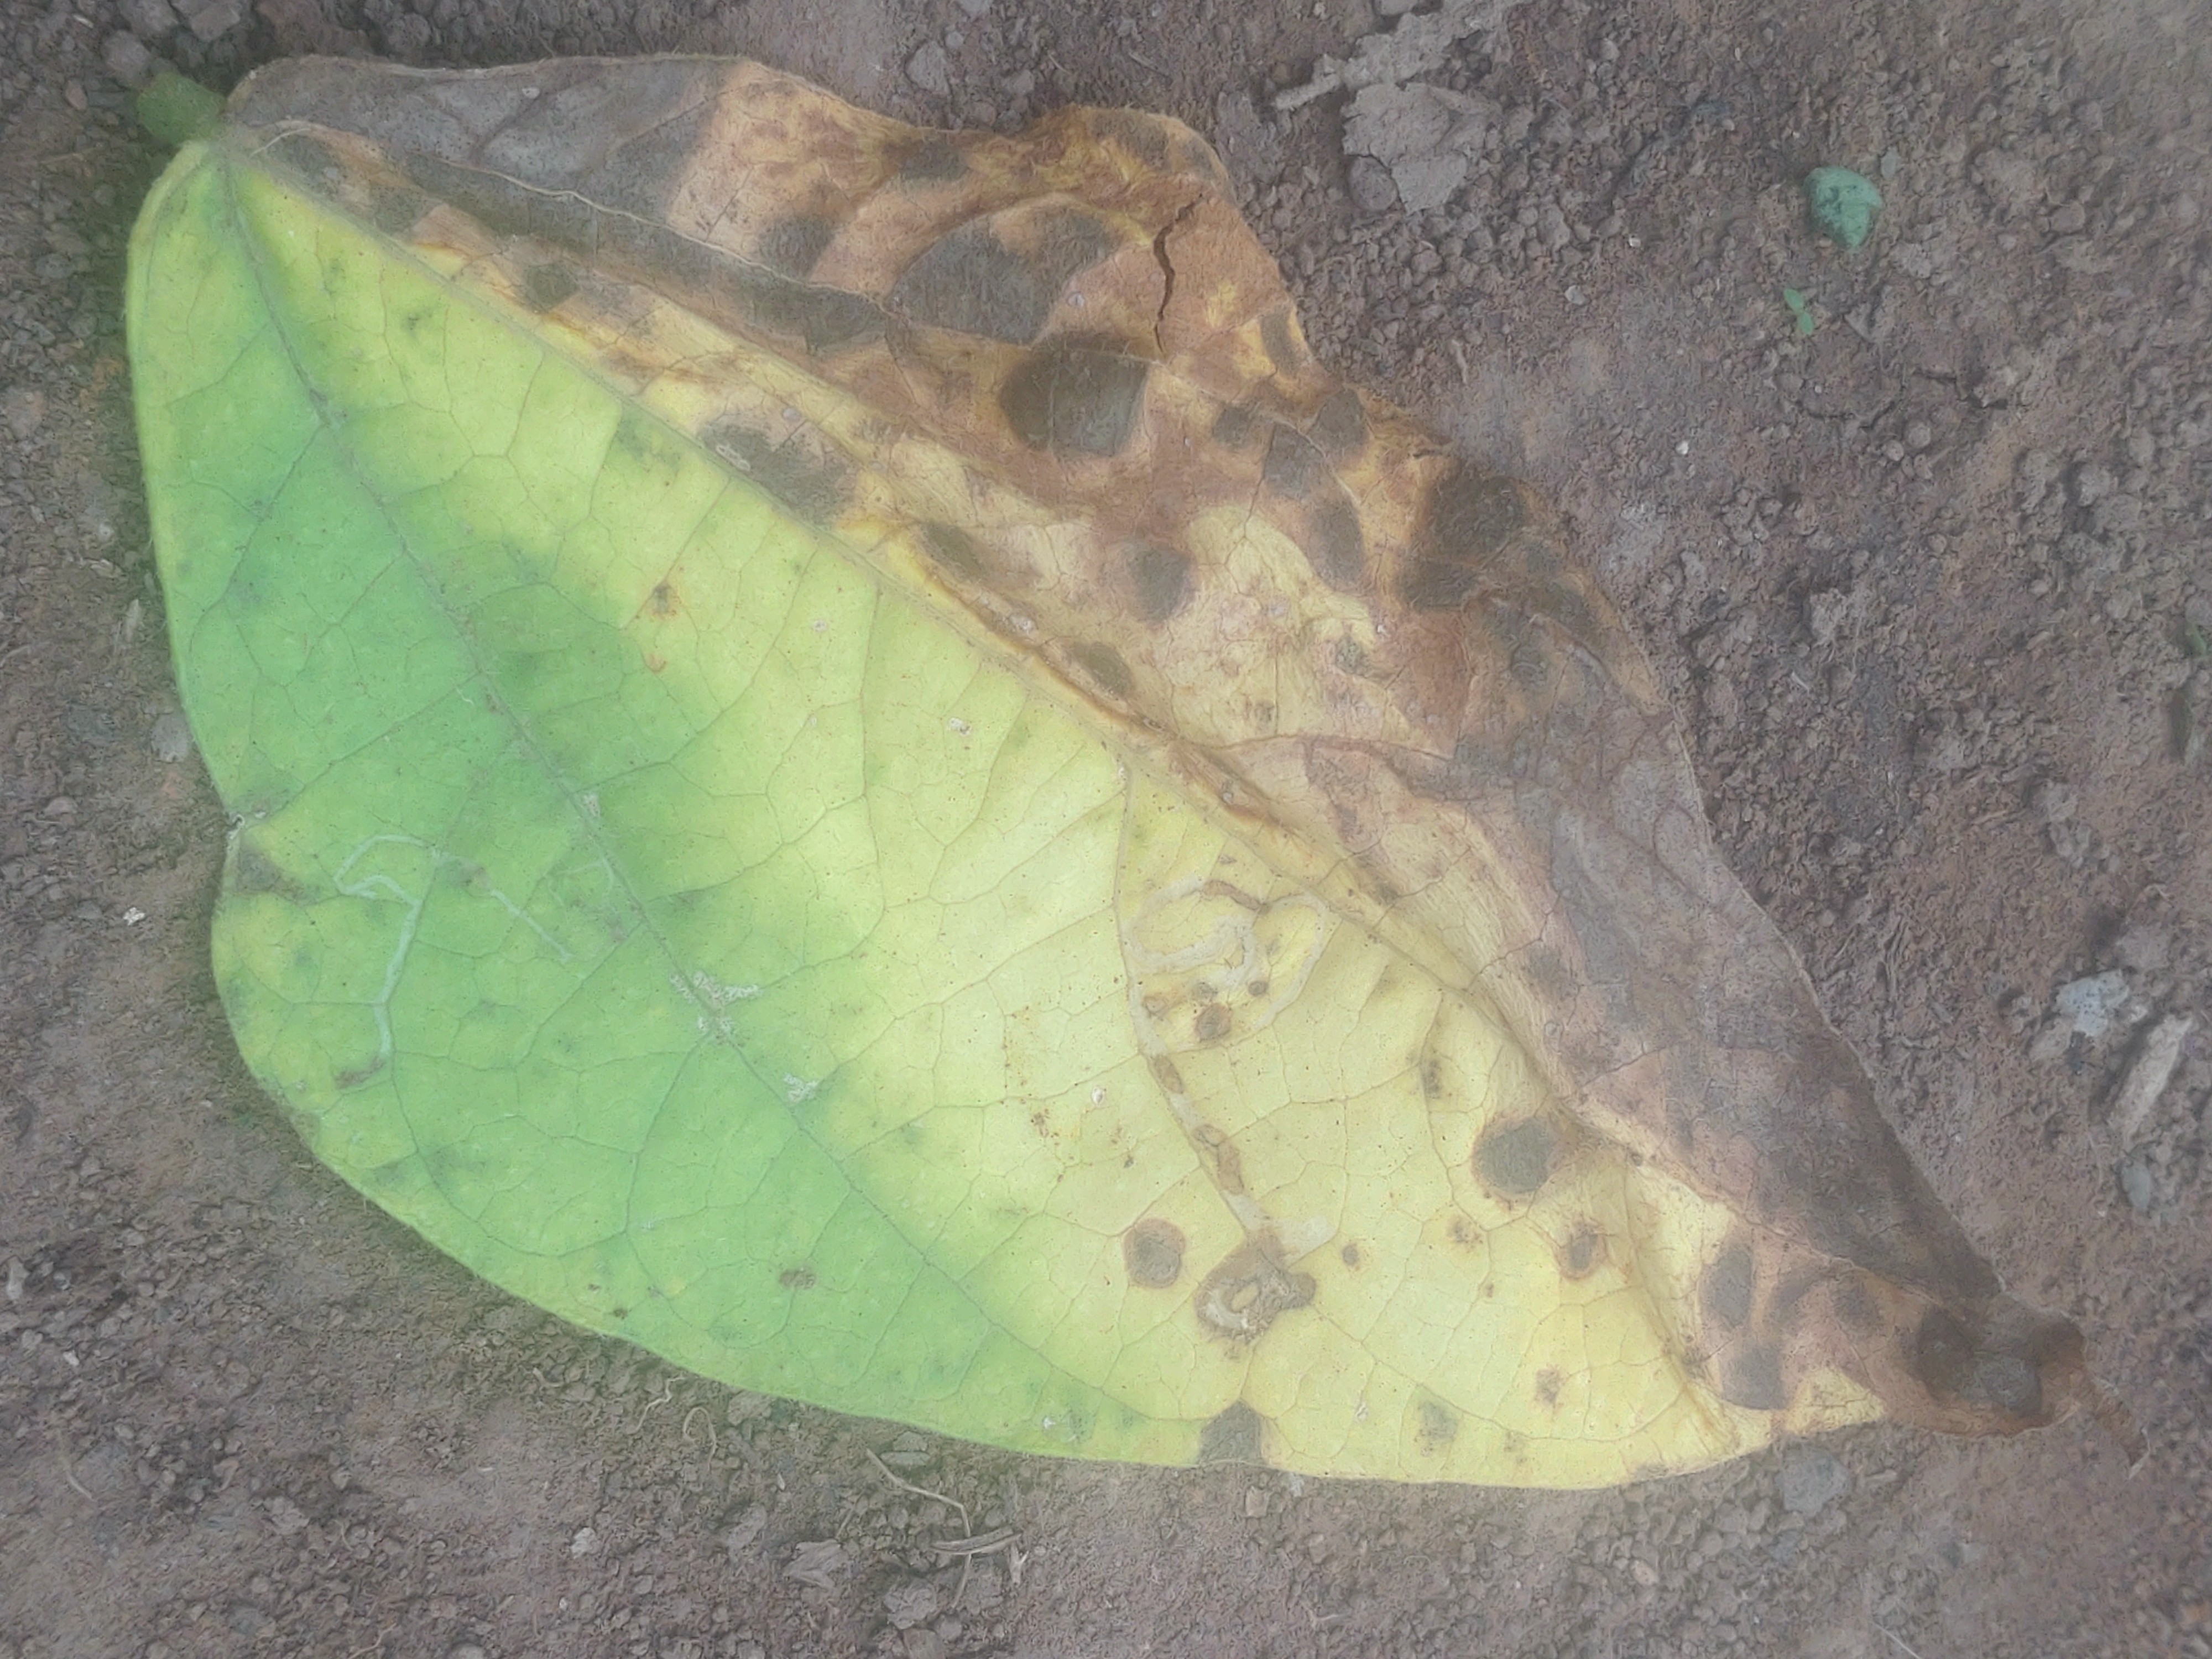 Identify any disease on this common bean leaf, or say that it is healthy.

anthracnose
